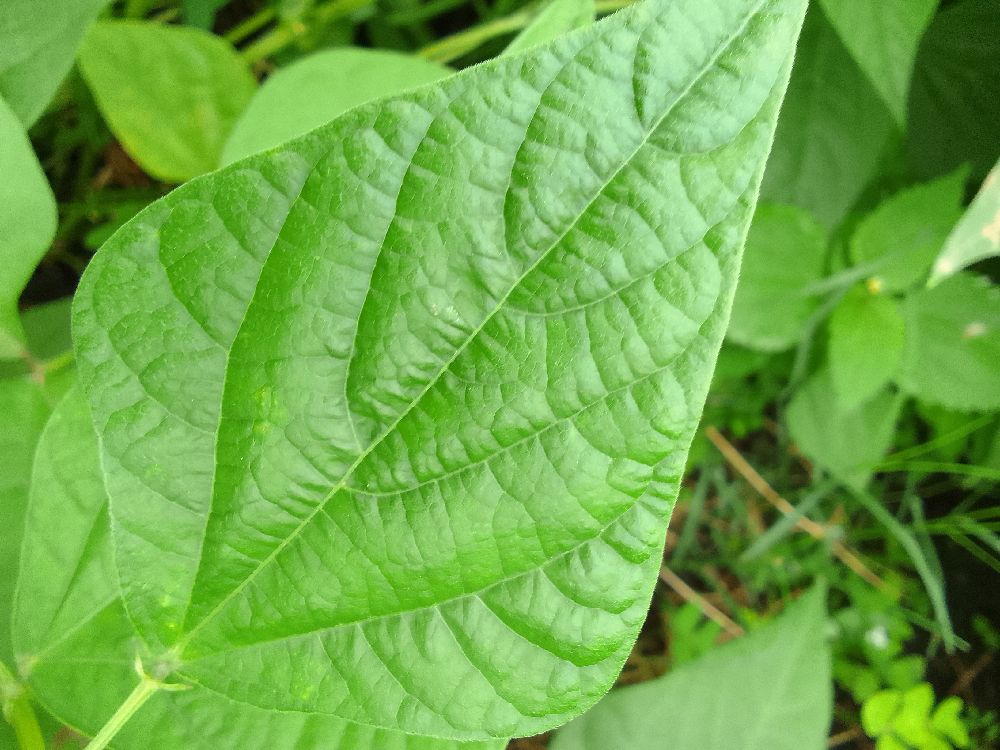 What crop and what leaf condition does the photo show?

common bean, healthy
